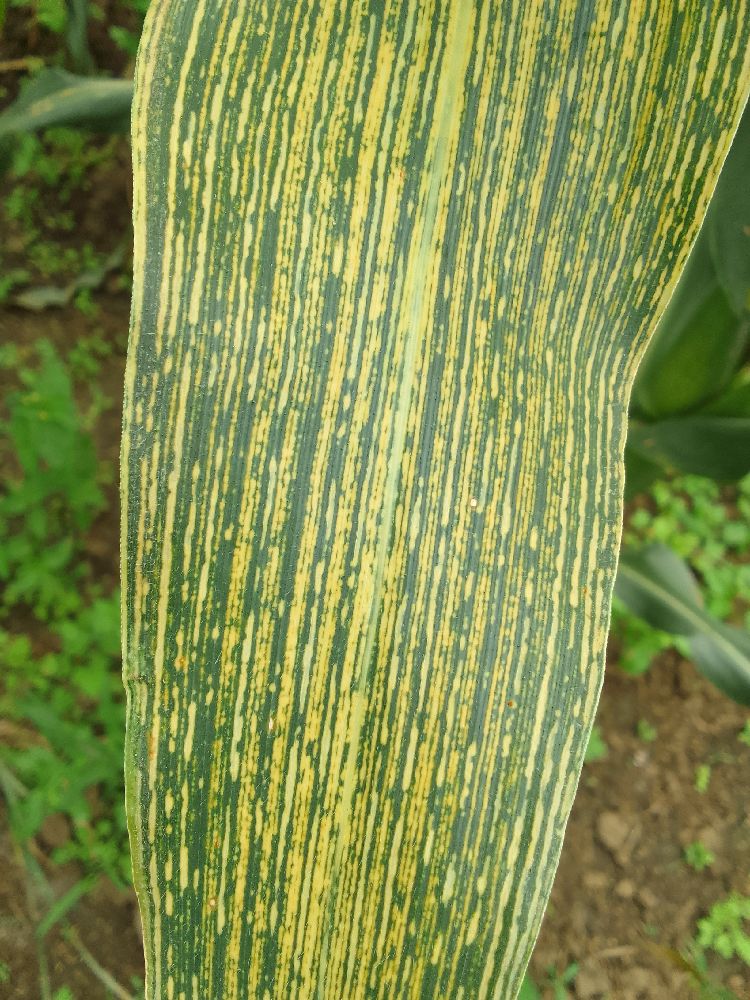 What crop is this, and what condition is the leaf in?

maize, maize streak virus
